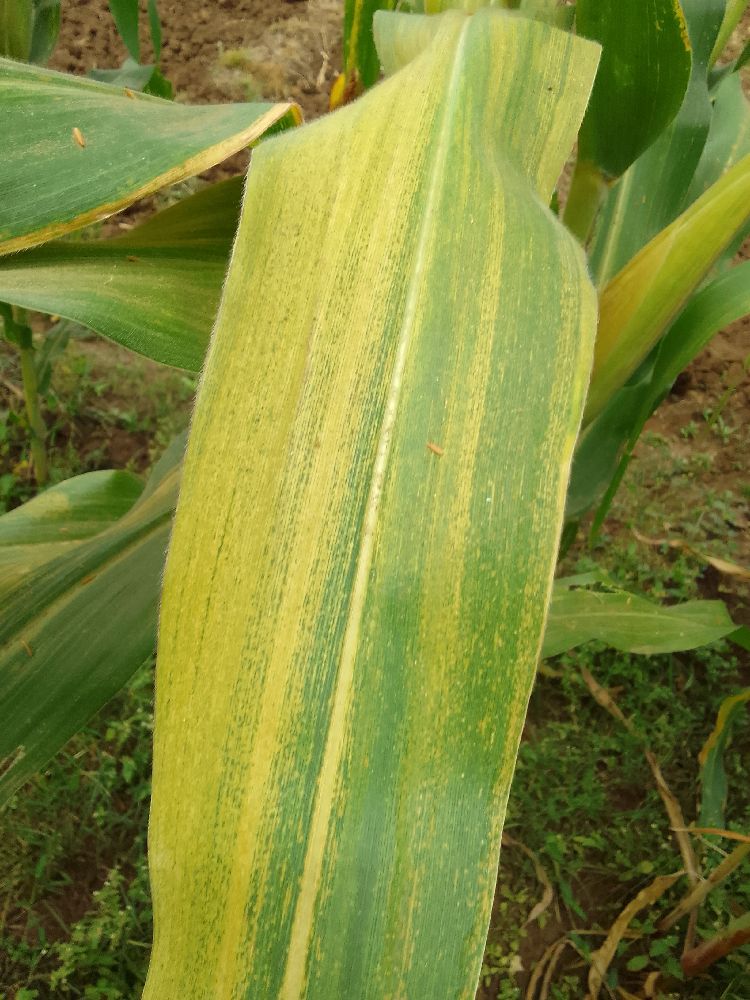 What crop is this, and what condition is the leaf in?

maize, maize lethal necrosis
